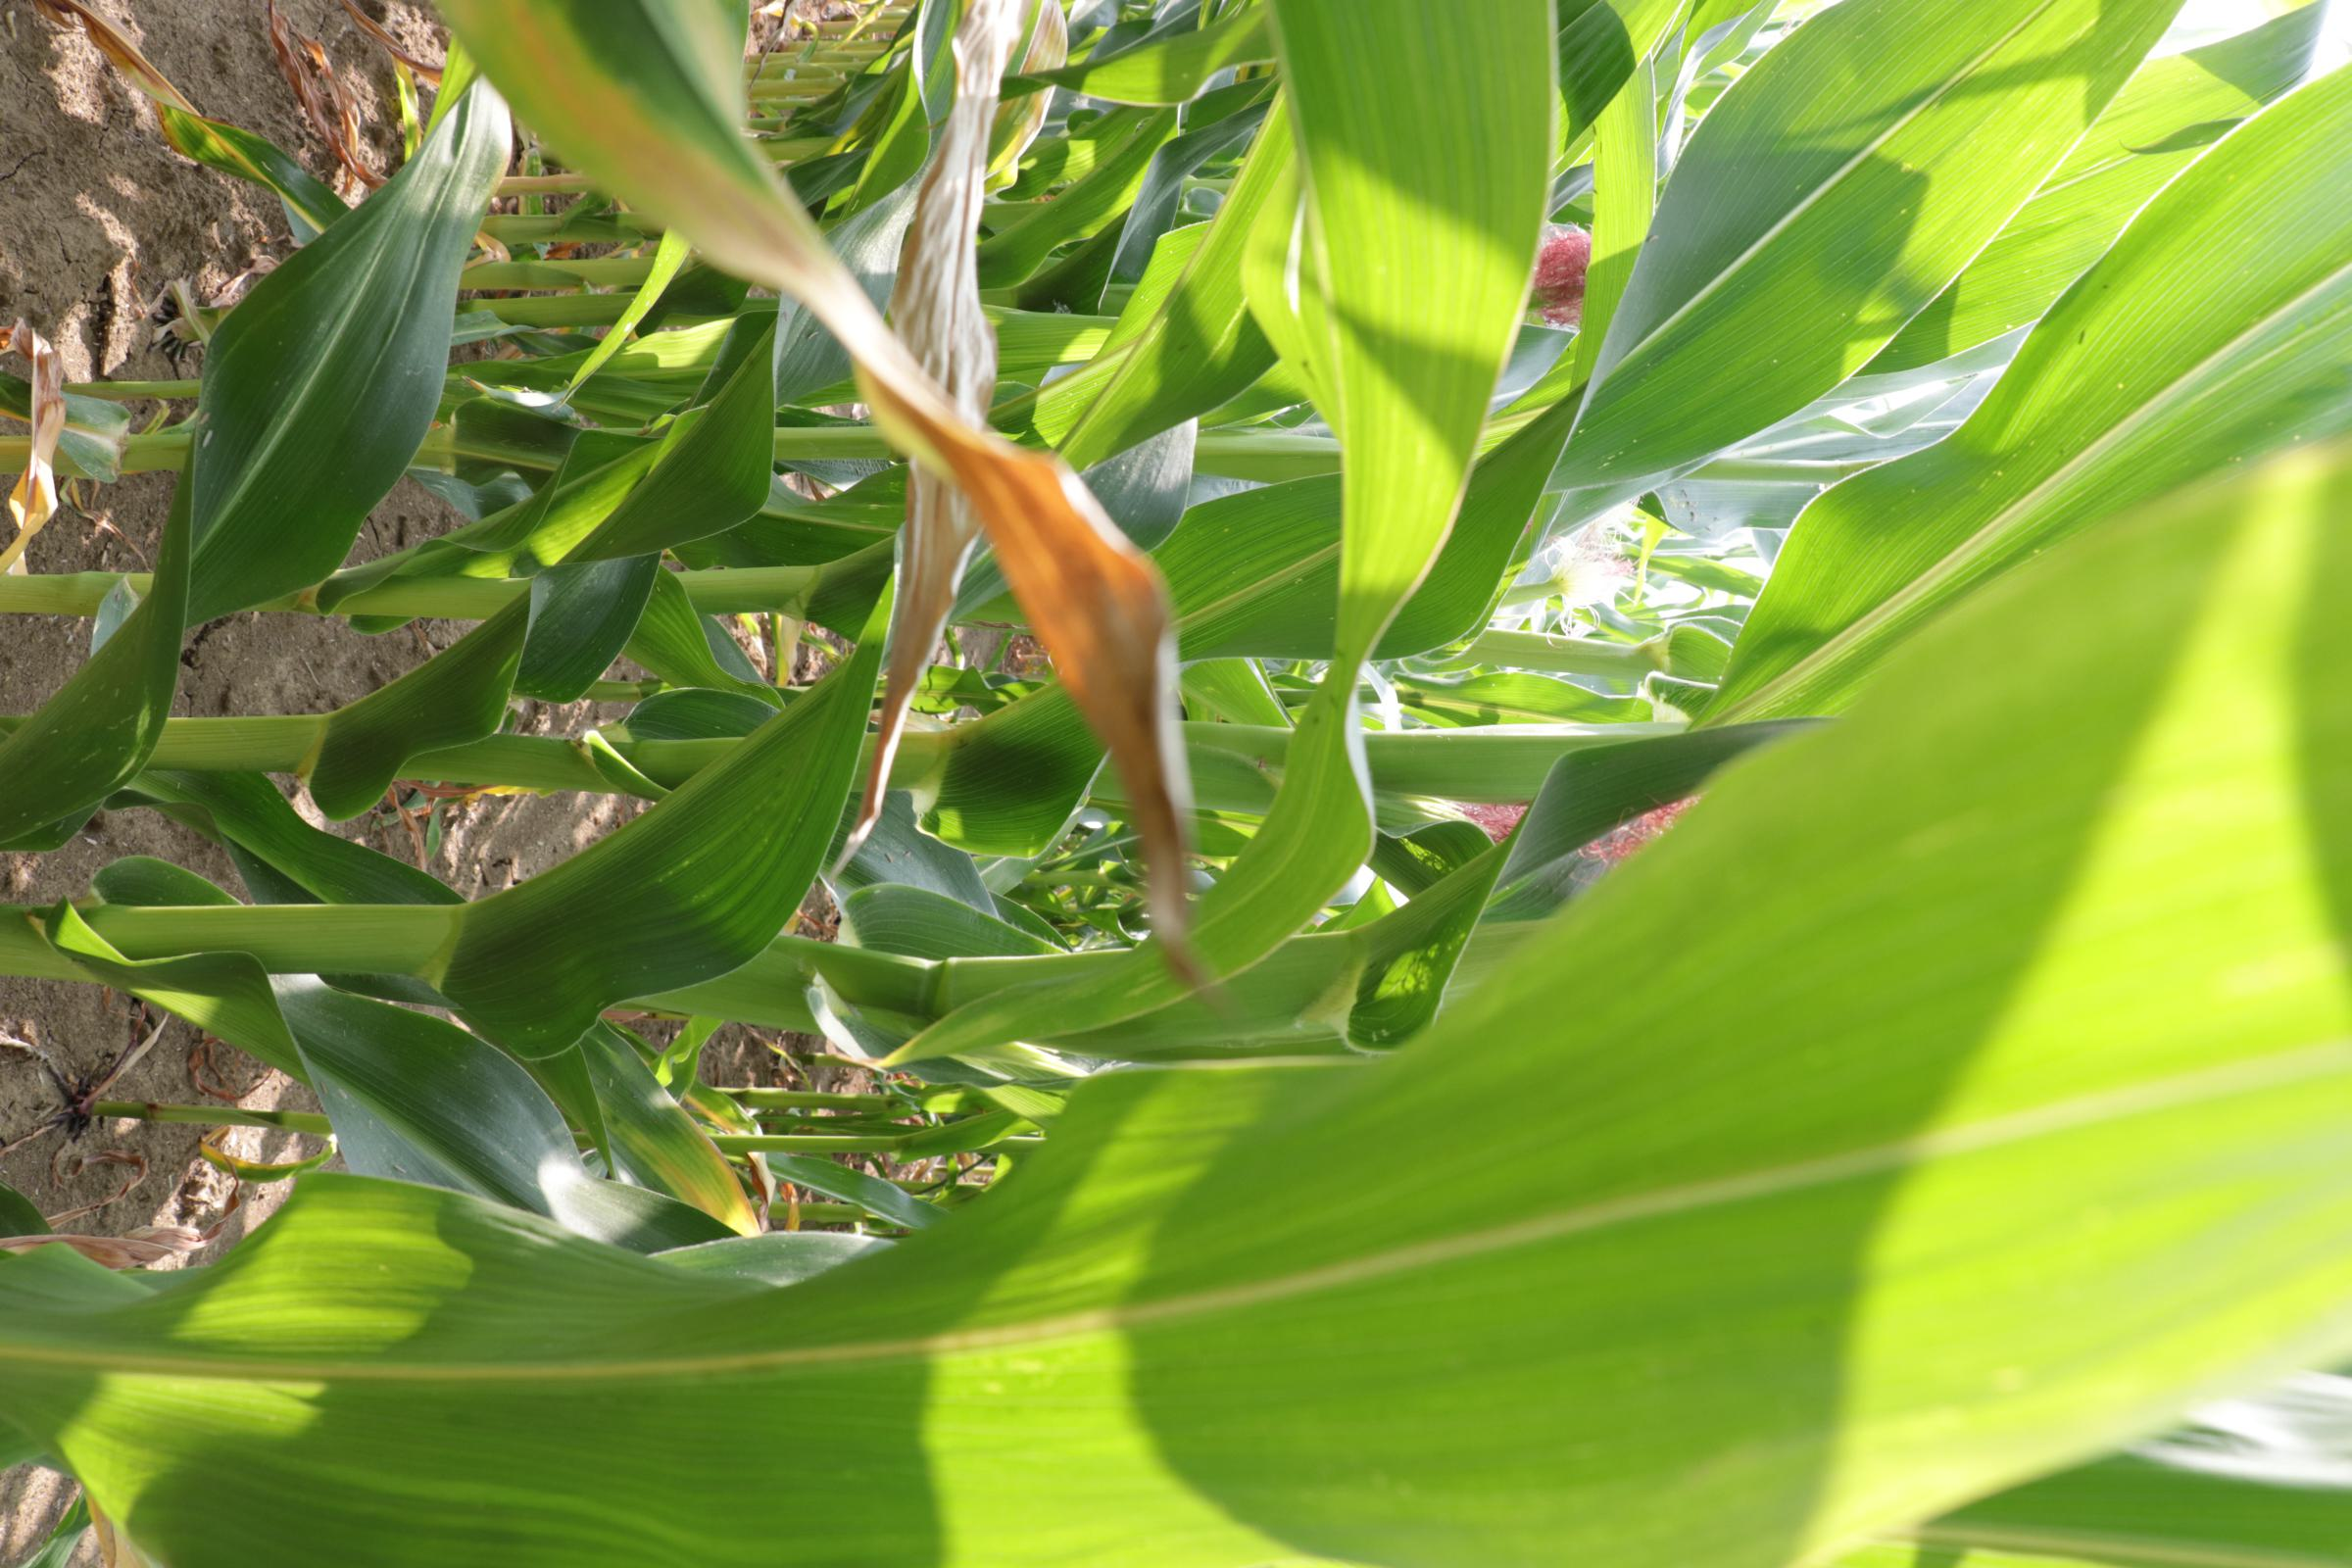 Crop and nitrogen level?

maize, reduced nitrogen fertilisation
